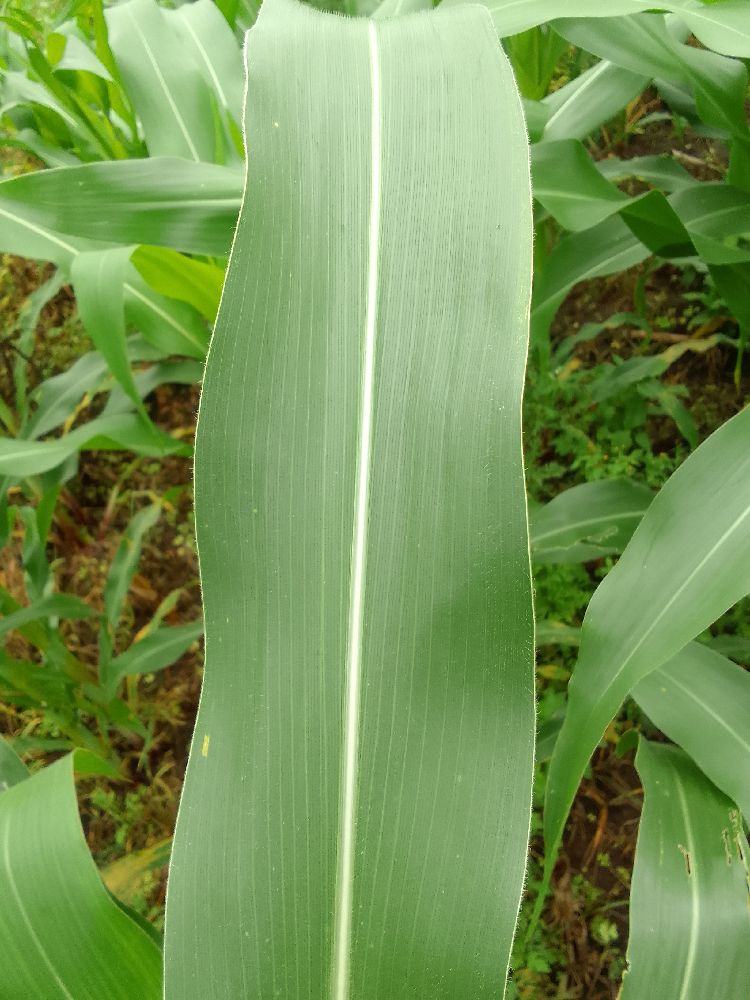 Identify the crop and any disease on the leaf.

maize, healthy
